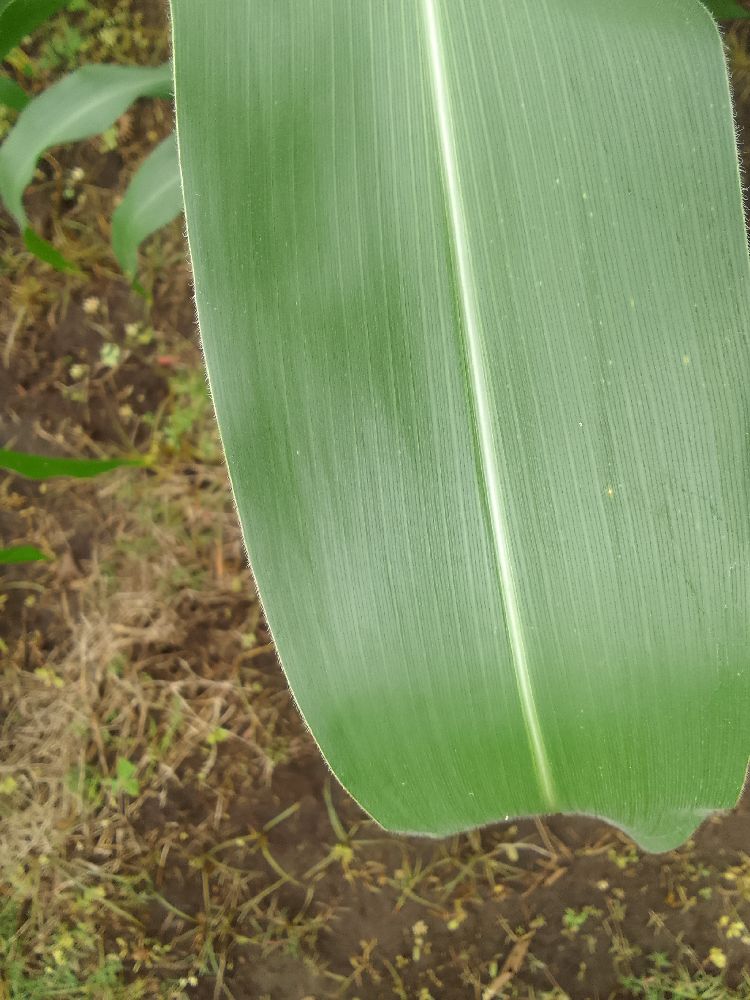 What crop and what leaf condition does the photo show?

maize, healthy
